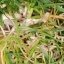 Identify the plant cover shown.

grass
